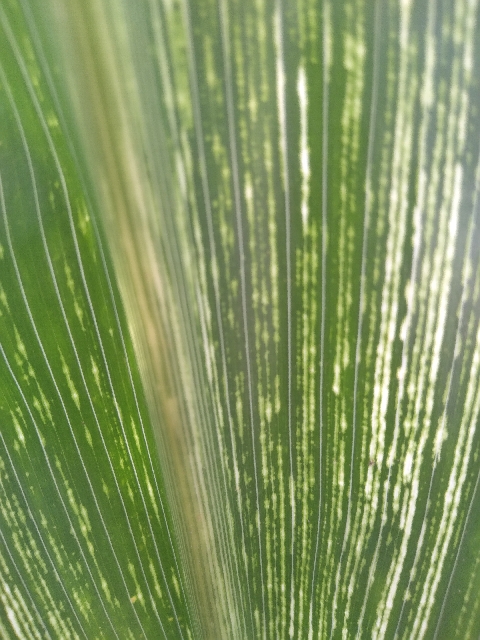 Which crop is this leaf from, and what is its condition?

maize, maize streak virus
